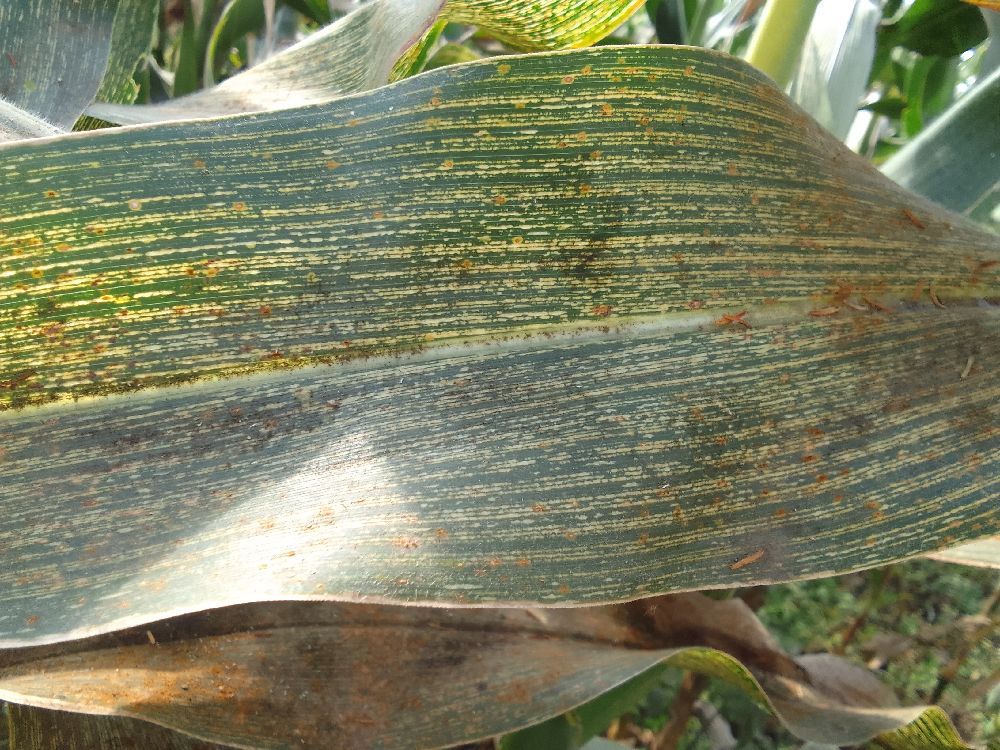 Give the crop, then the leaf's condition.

maize, maize streak virus
